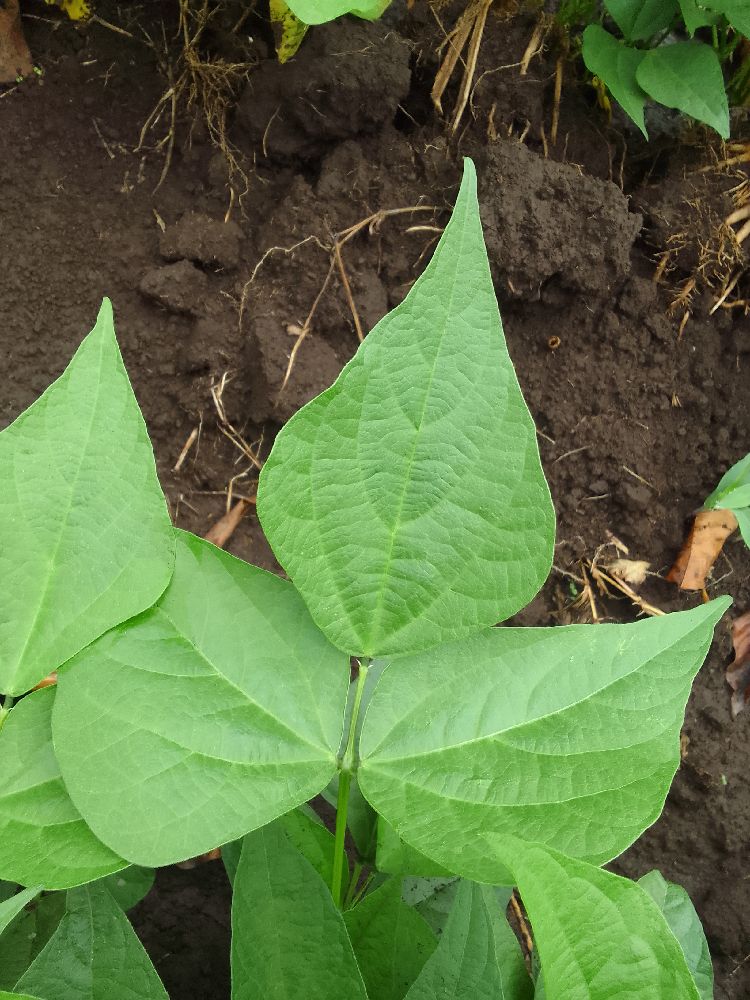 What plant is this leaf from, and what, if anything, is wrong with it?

common bean, healthy
